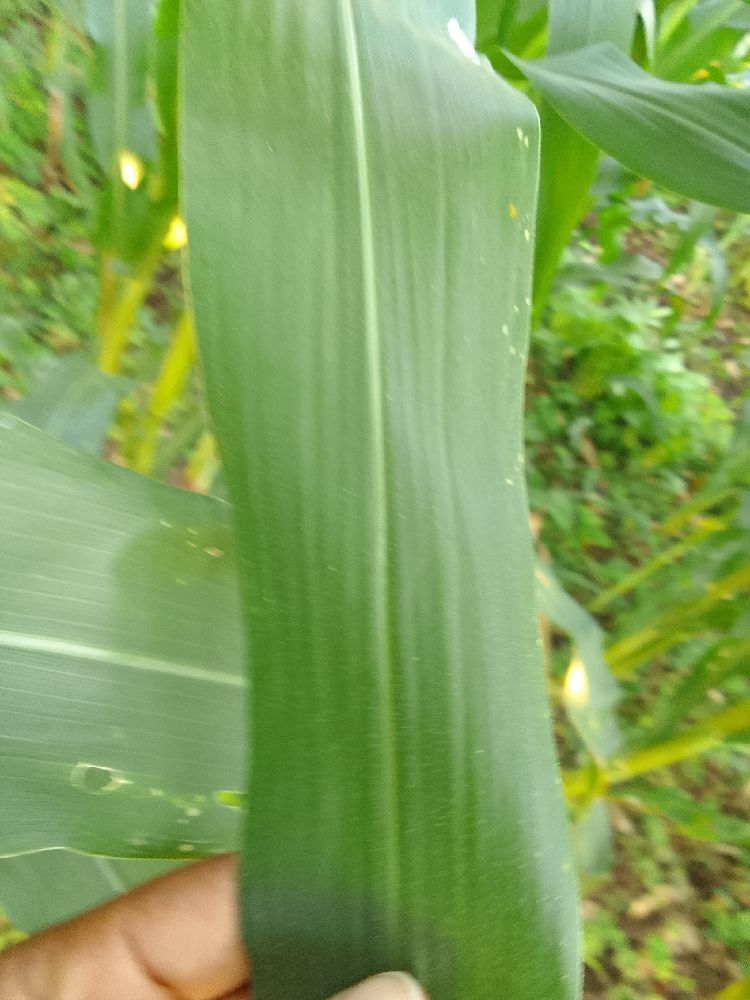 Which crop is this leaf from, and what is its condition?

maize, healthy
